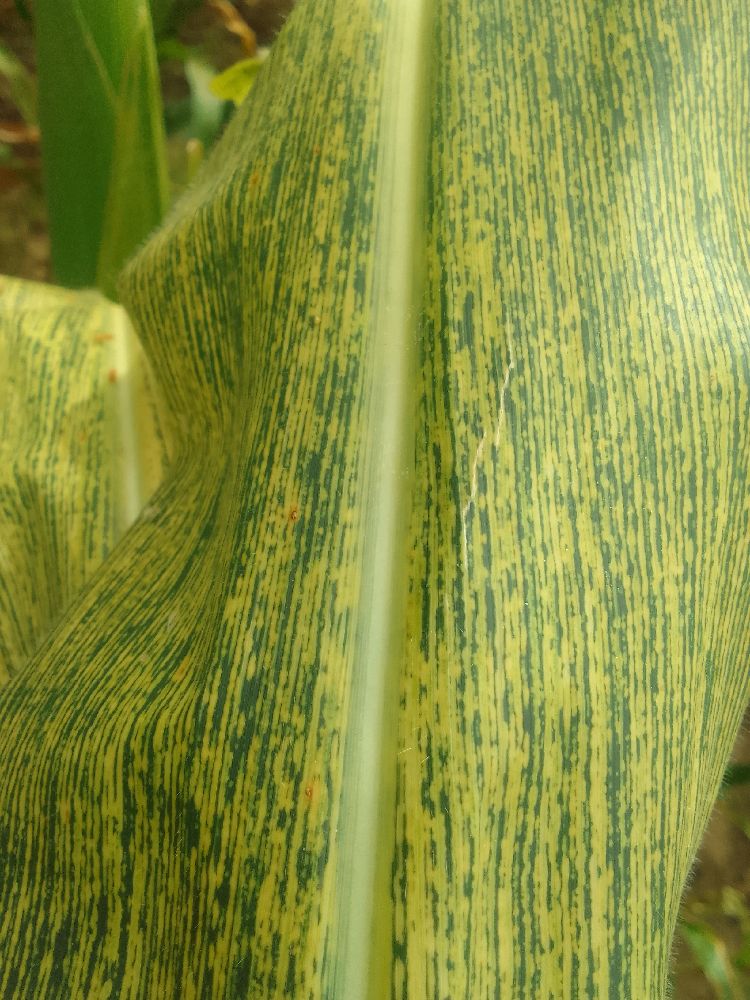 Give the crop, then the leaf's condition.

maize, maize streak virus
